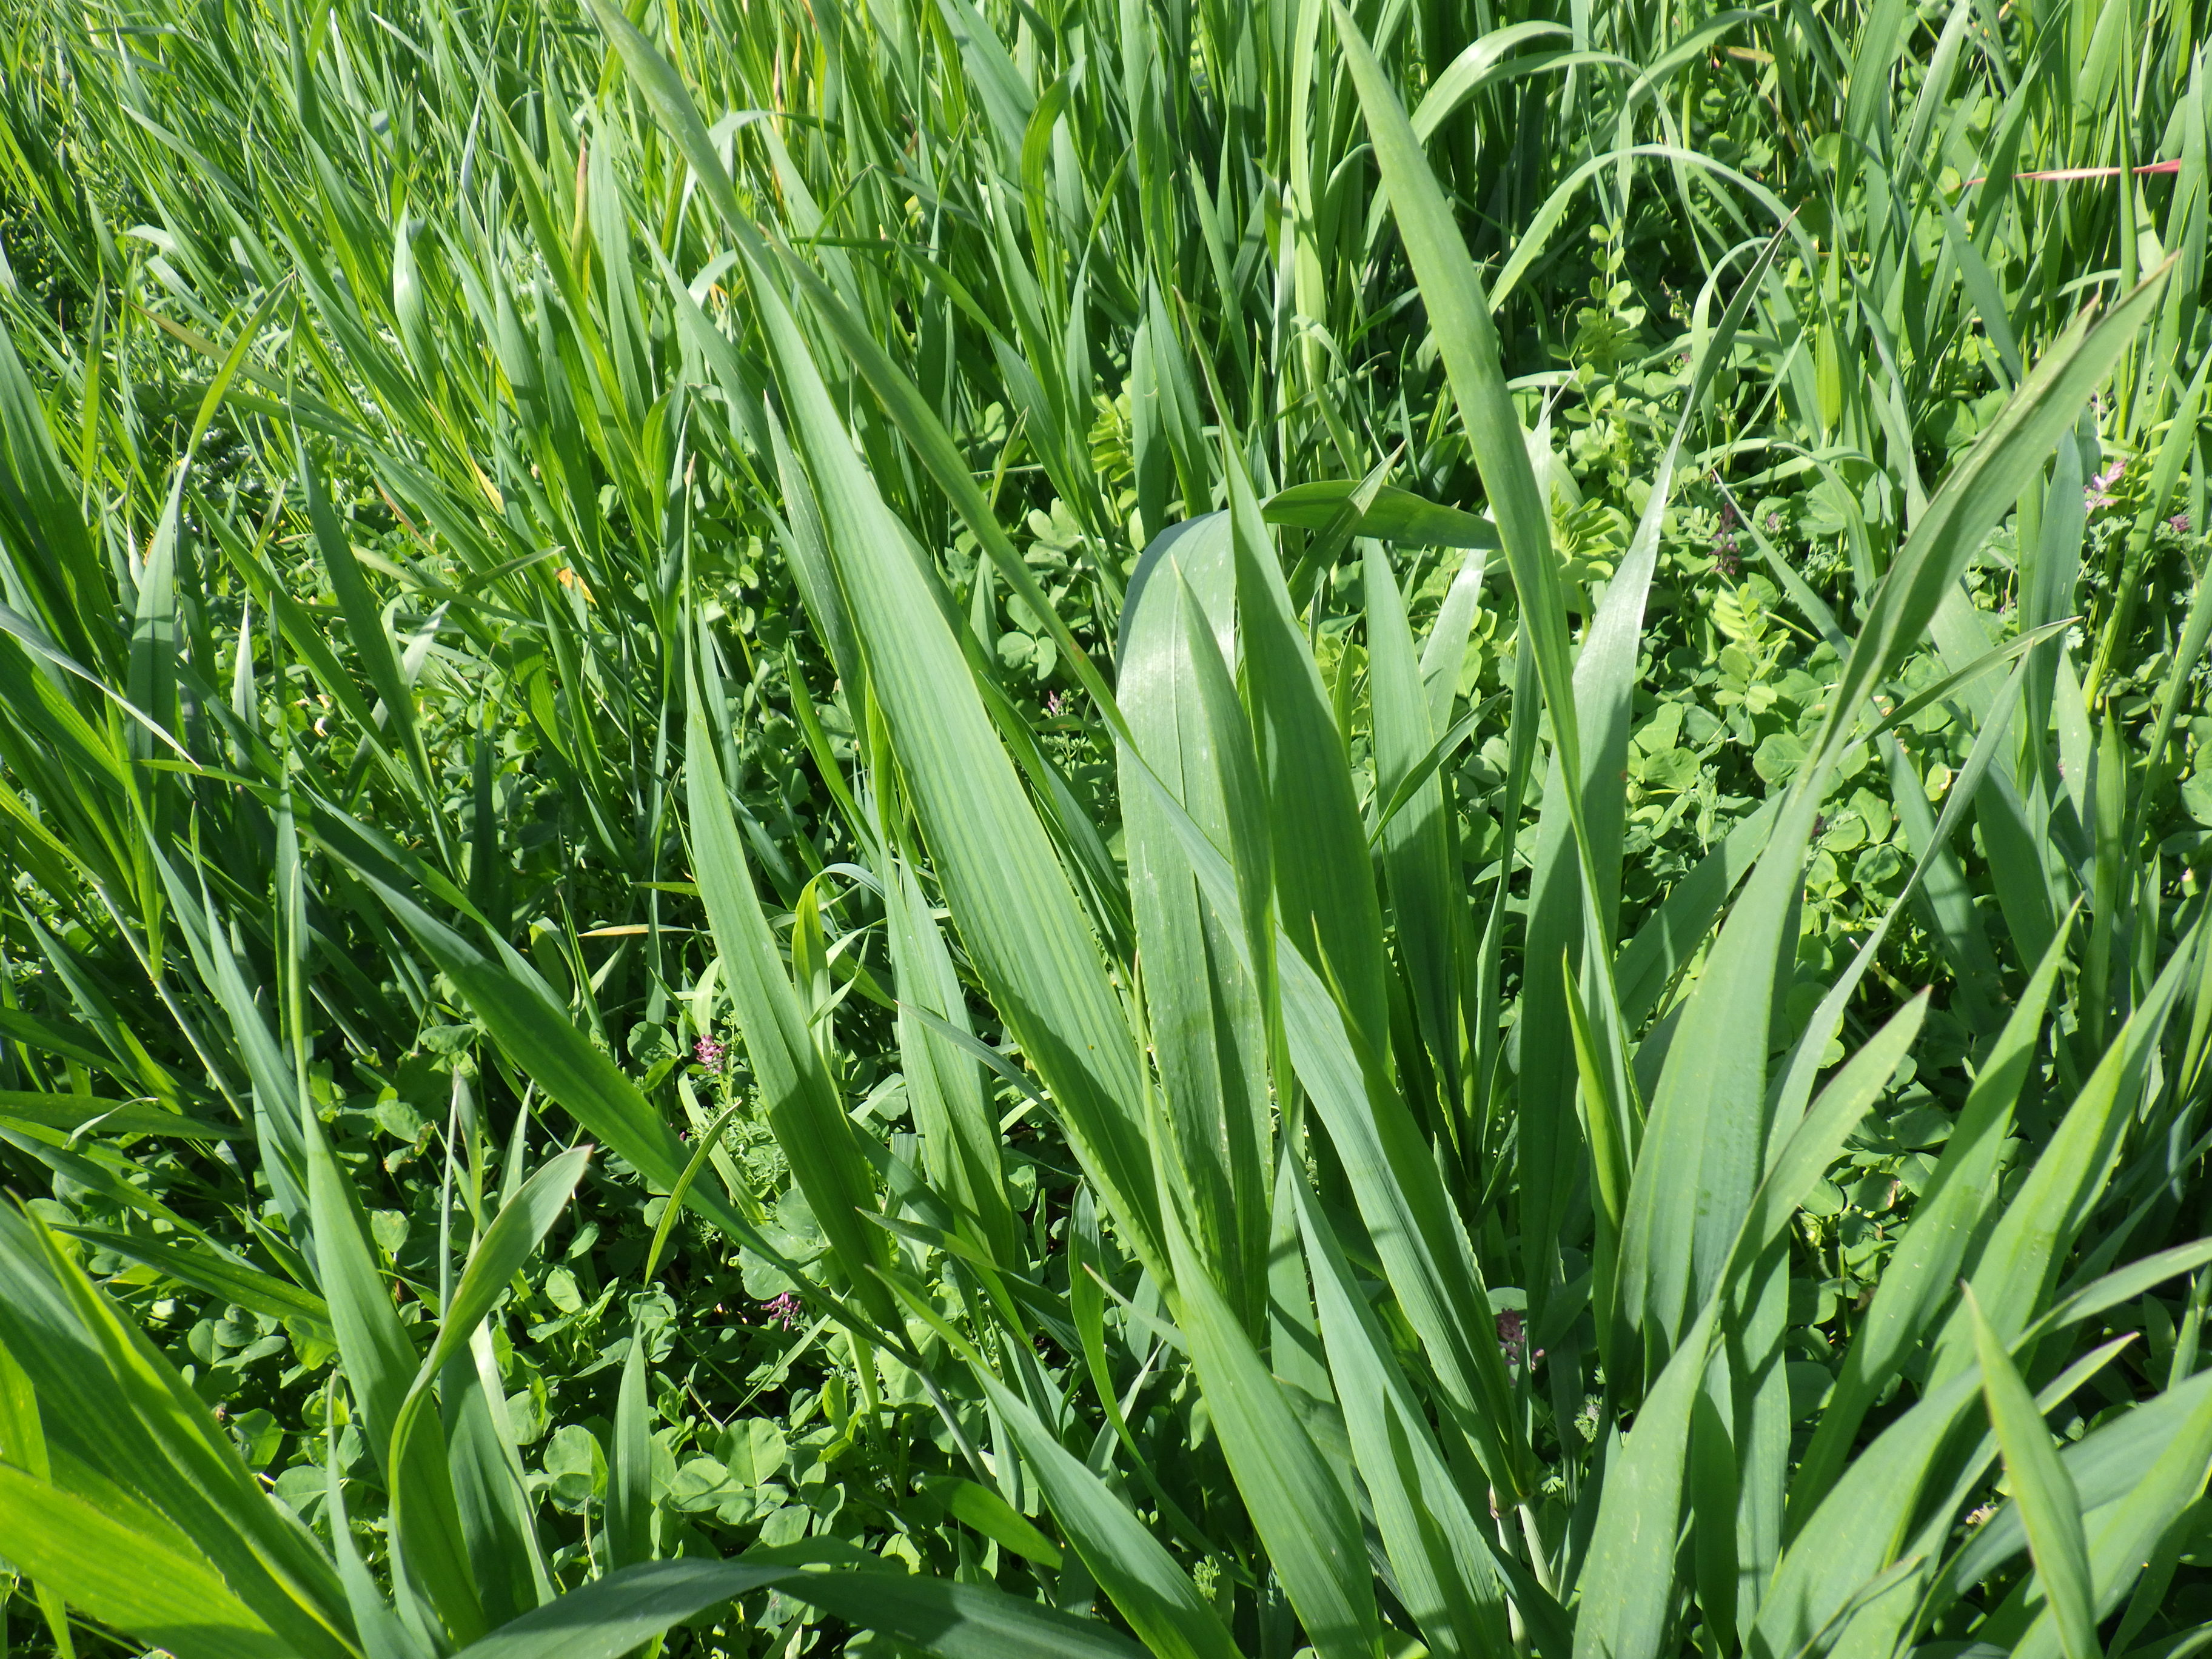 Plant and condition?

wheat, healthy
